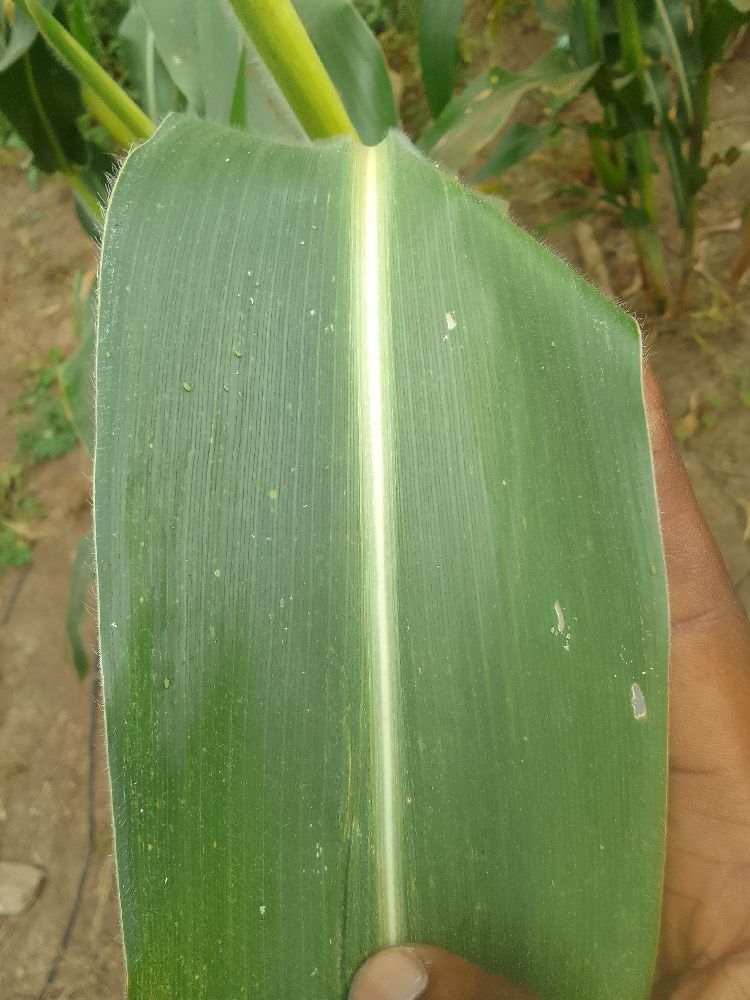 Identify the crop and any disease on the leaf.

maize, healthy
